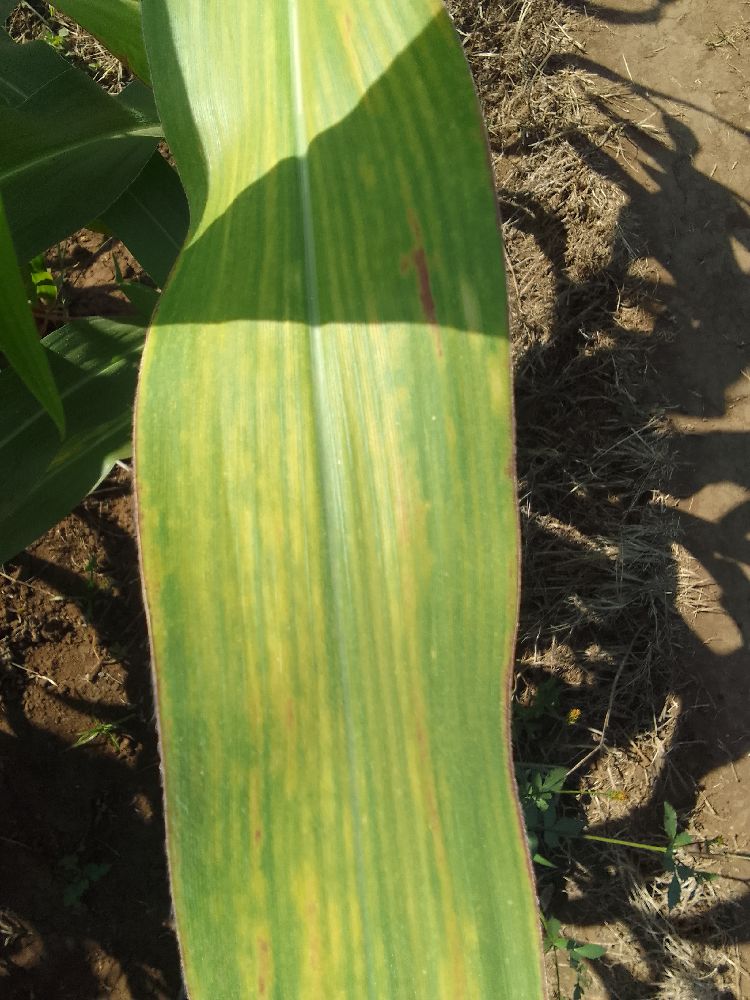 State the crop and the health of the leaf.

maize, maize lethal necrosis
